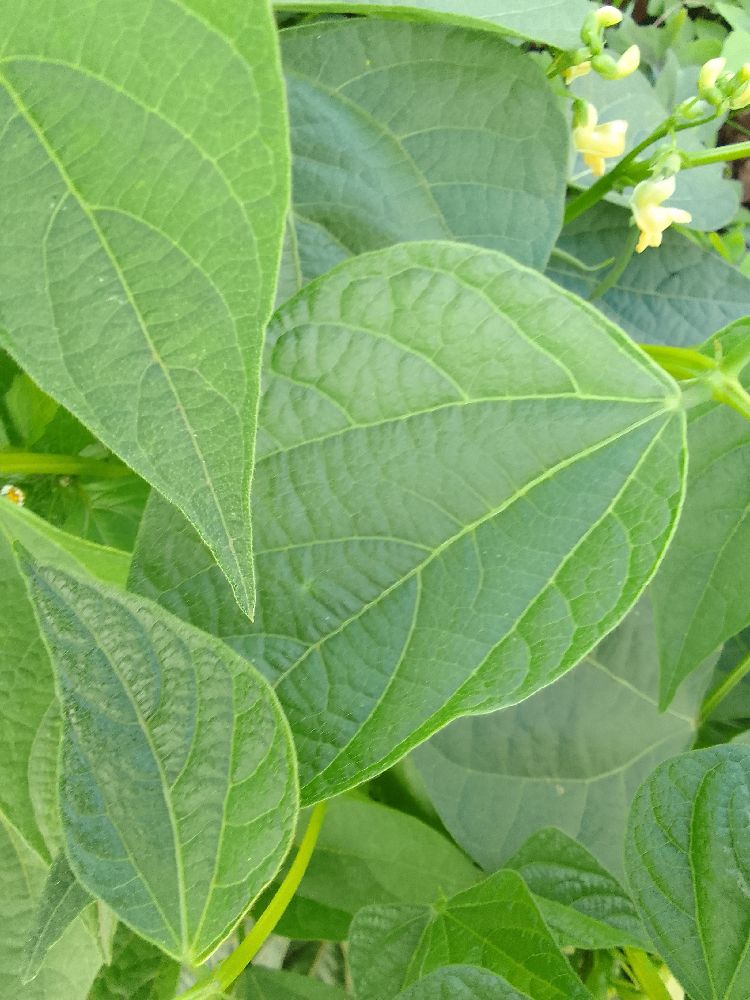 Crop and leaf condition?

common bean, healthy
